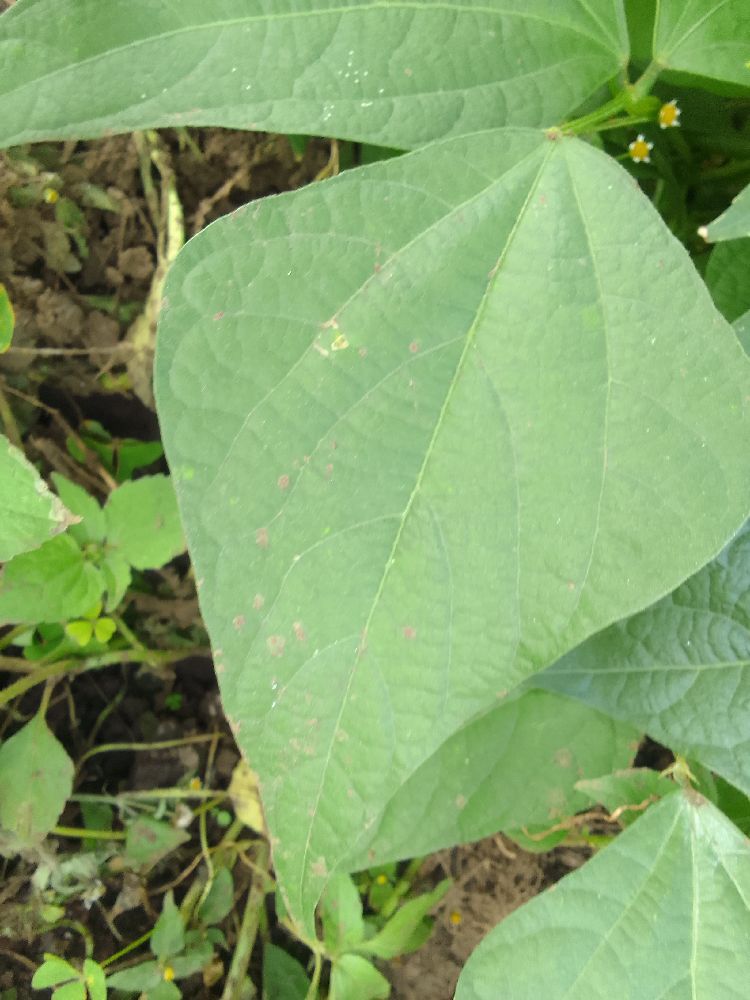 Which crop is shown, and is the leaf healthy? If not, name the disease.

common bean, healthy
